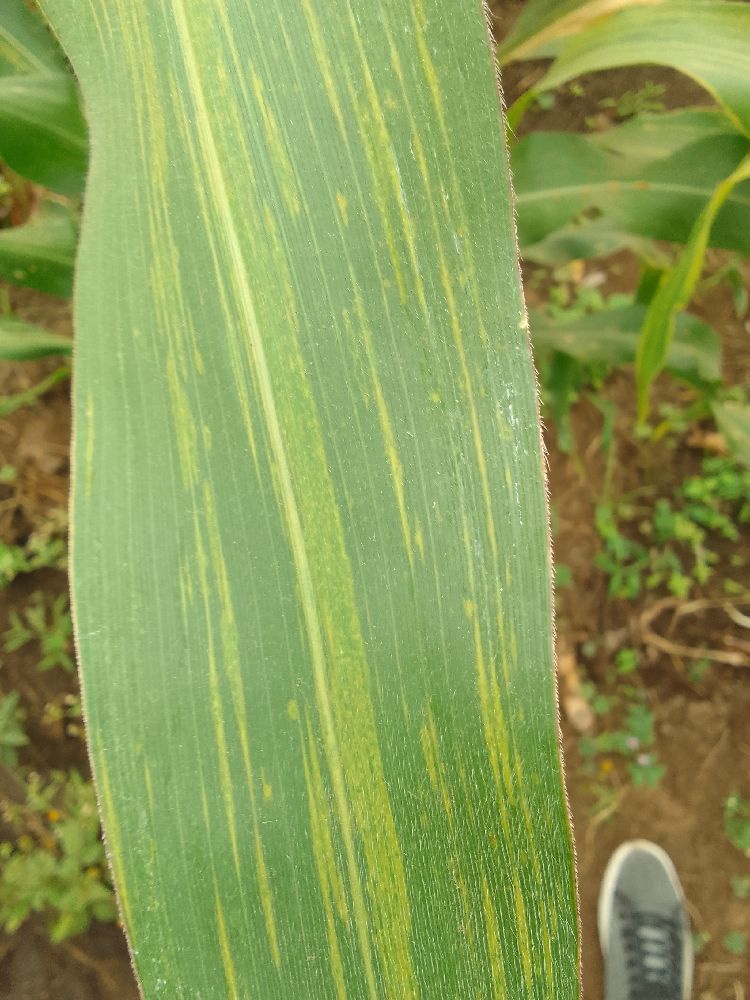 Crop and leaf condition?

maize, maize lethal necrosis
